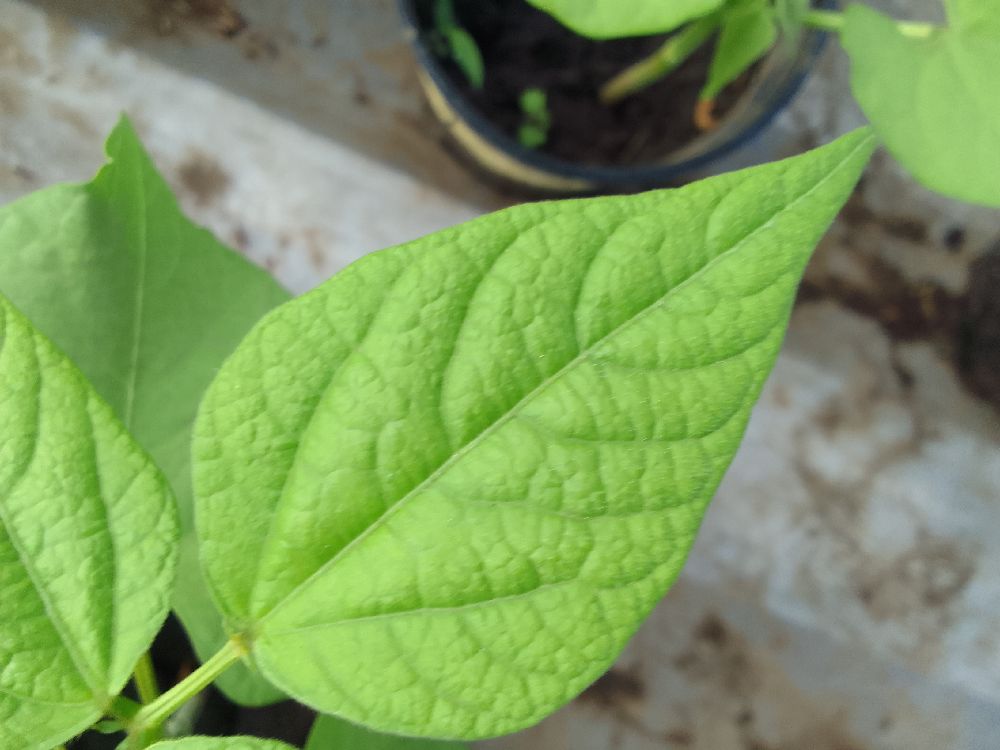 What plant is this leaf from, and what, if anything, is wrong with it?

common bean, healthy
